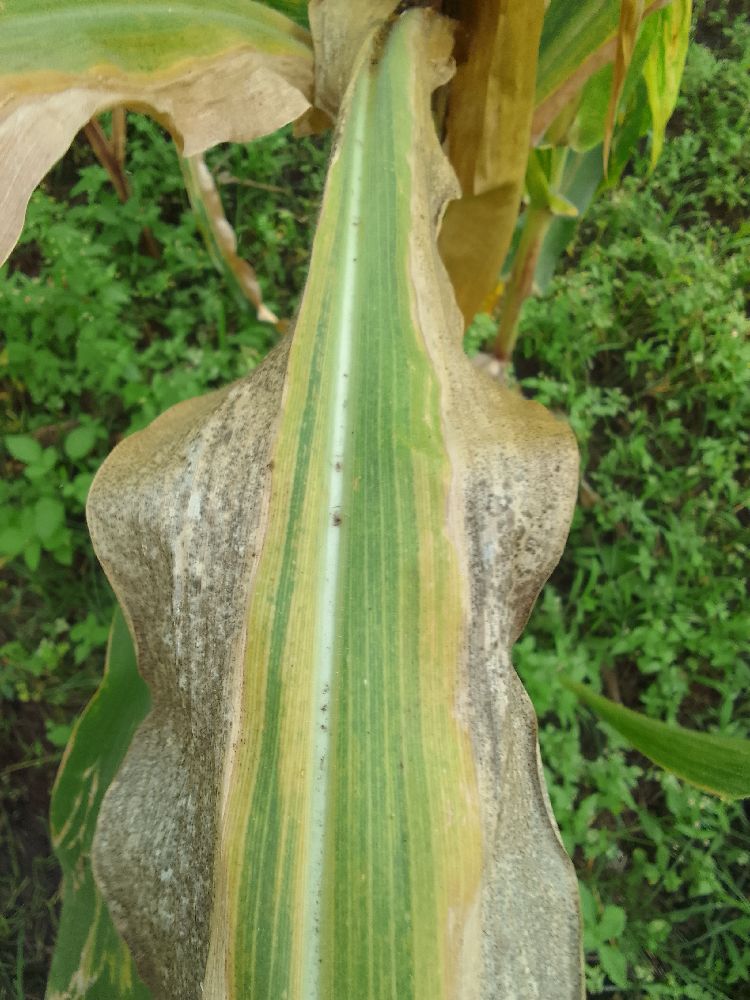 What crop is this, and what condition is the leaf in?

maize, maize lethal necrosis
